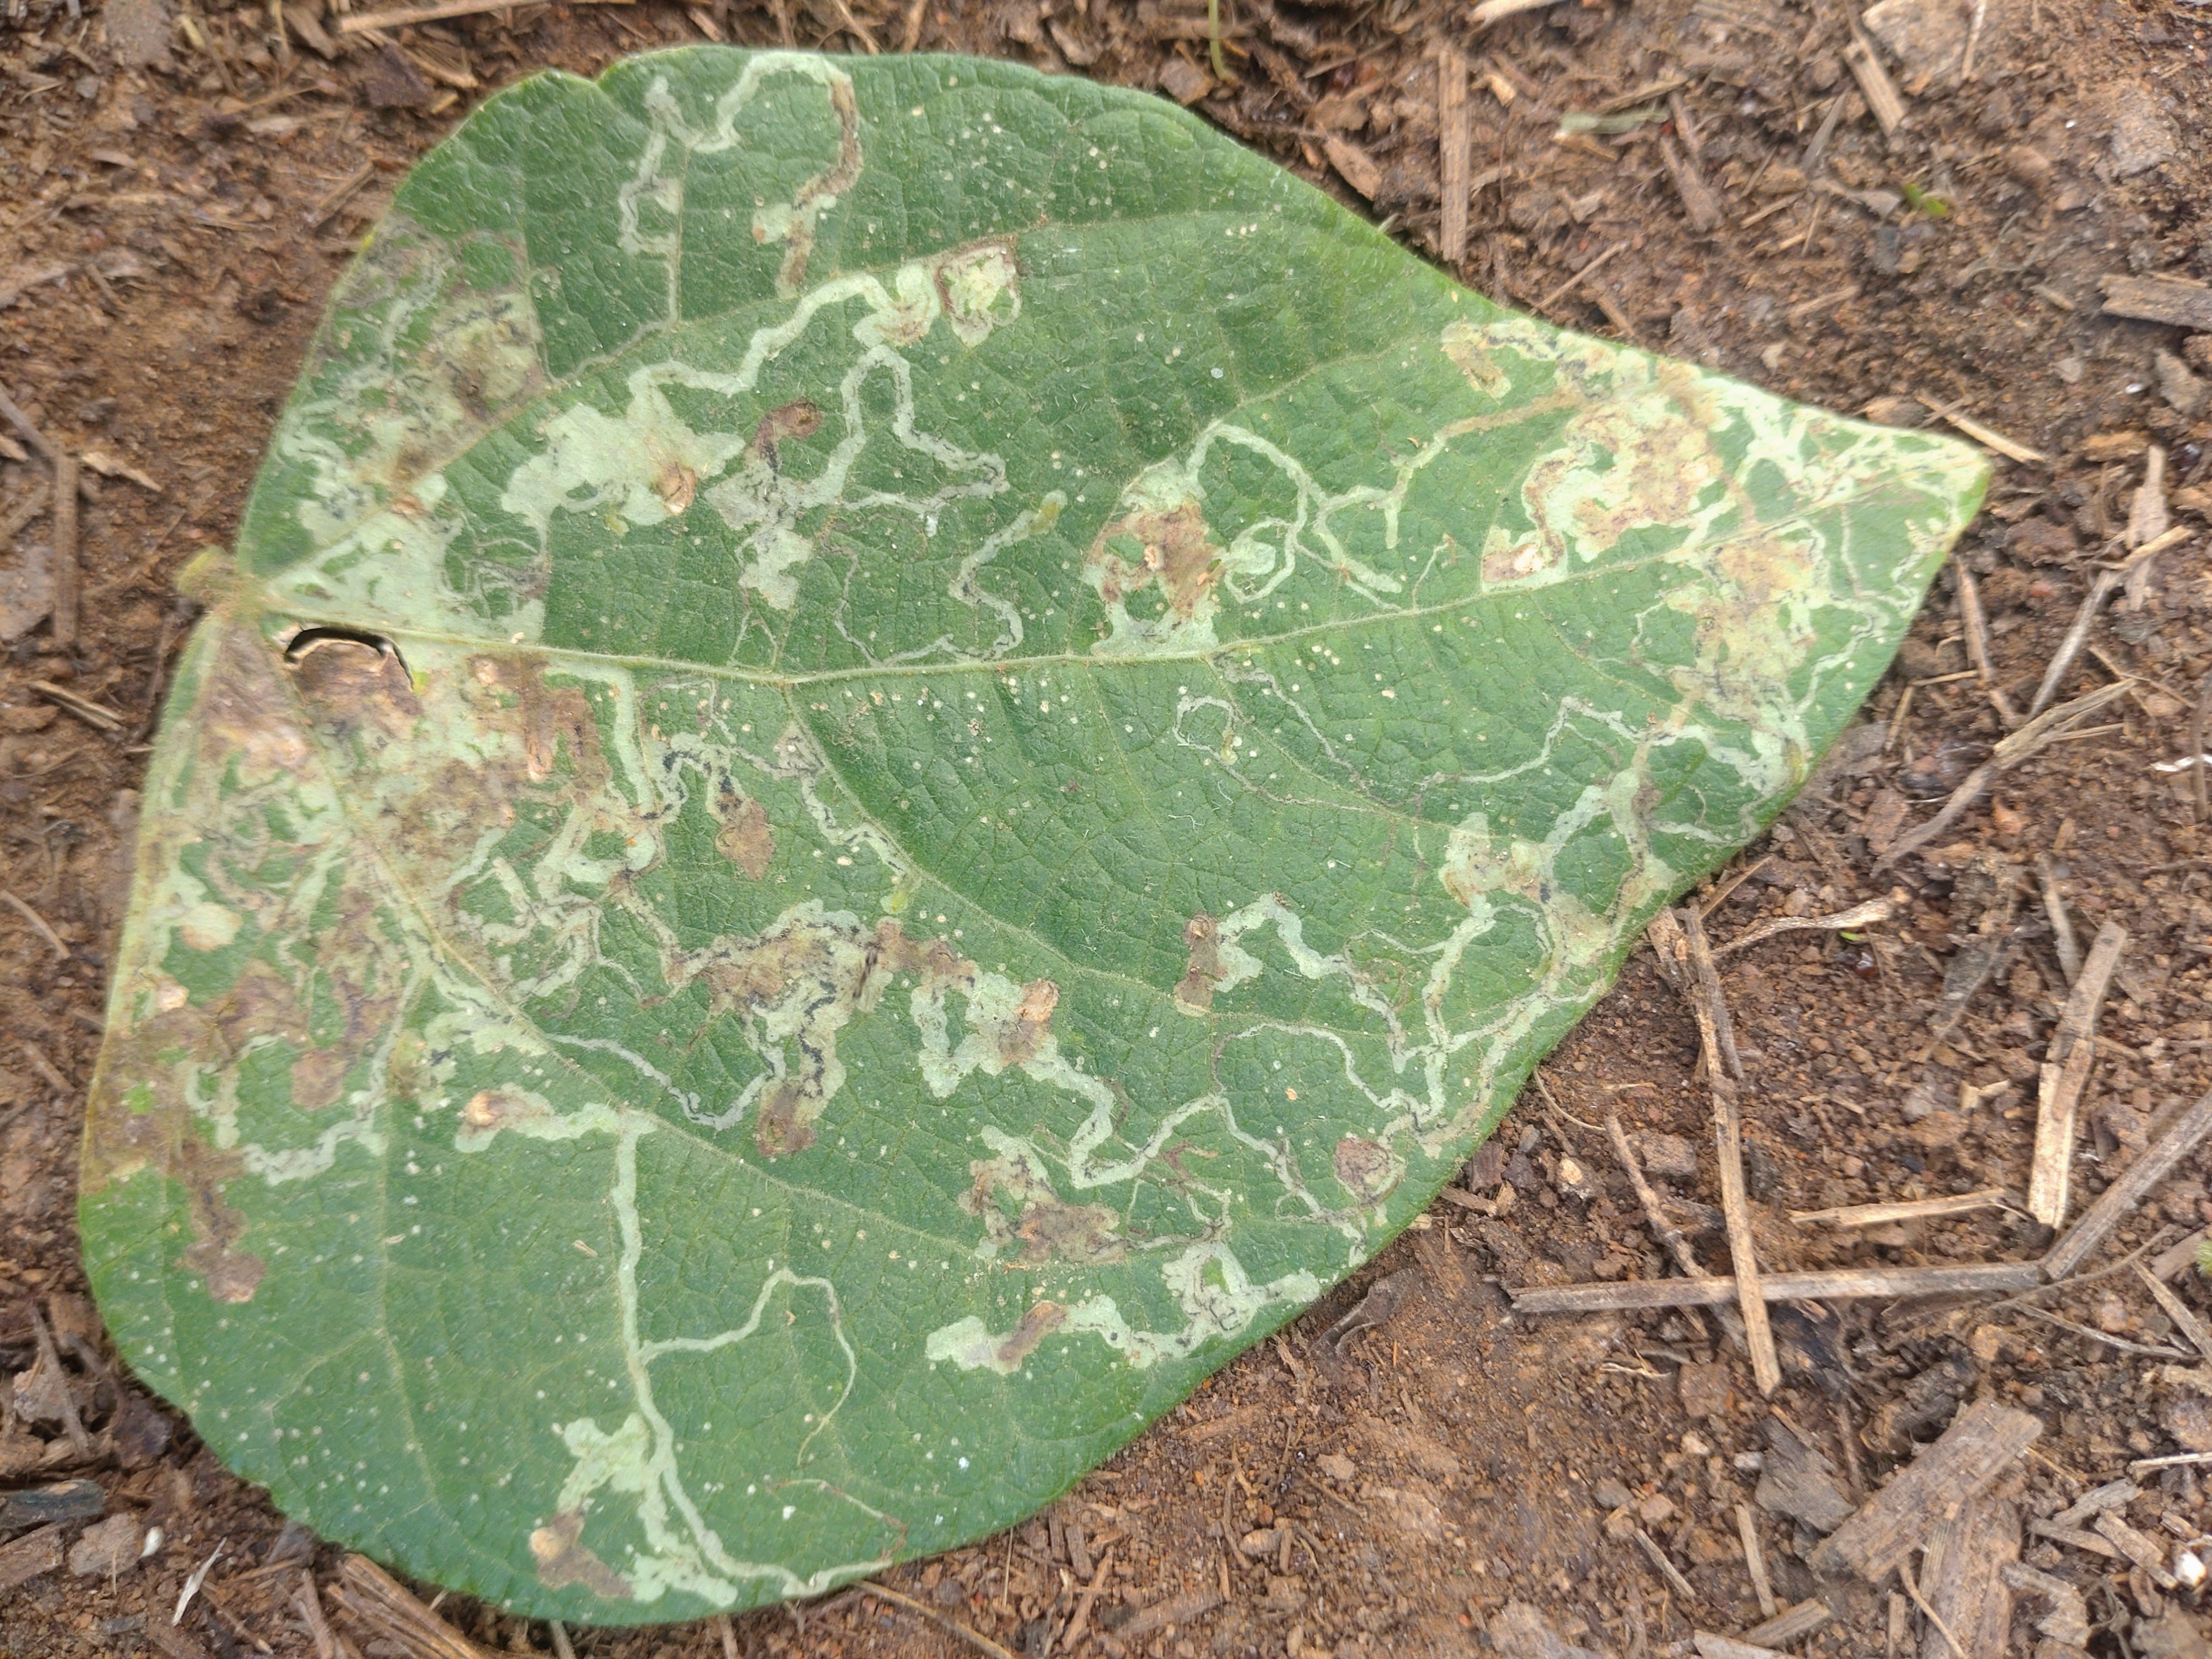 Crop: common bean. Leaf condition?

anthracnose
